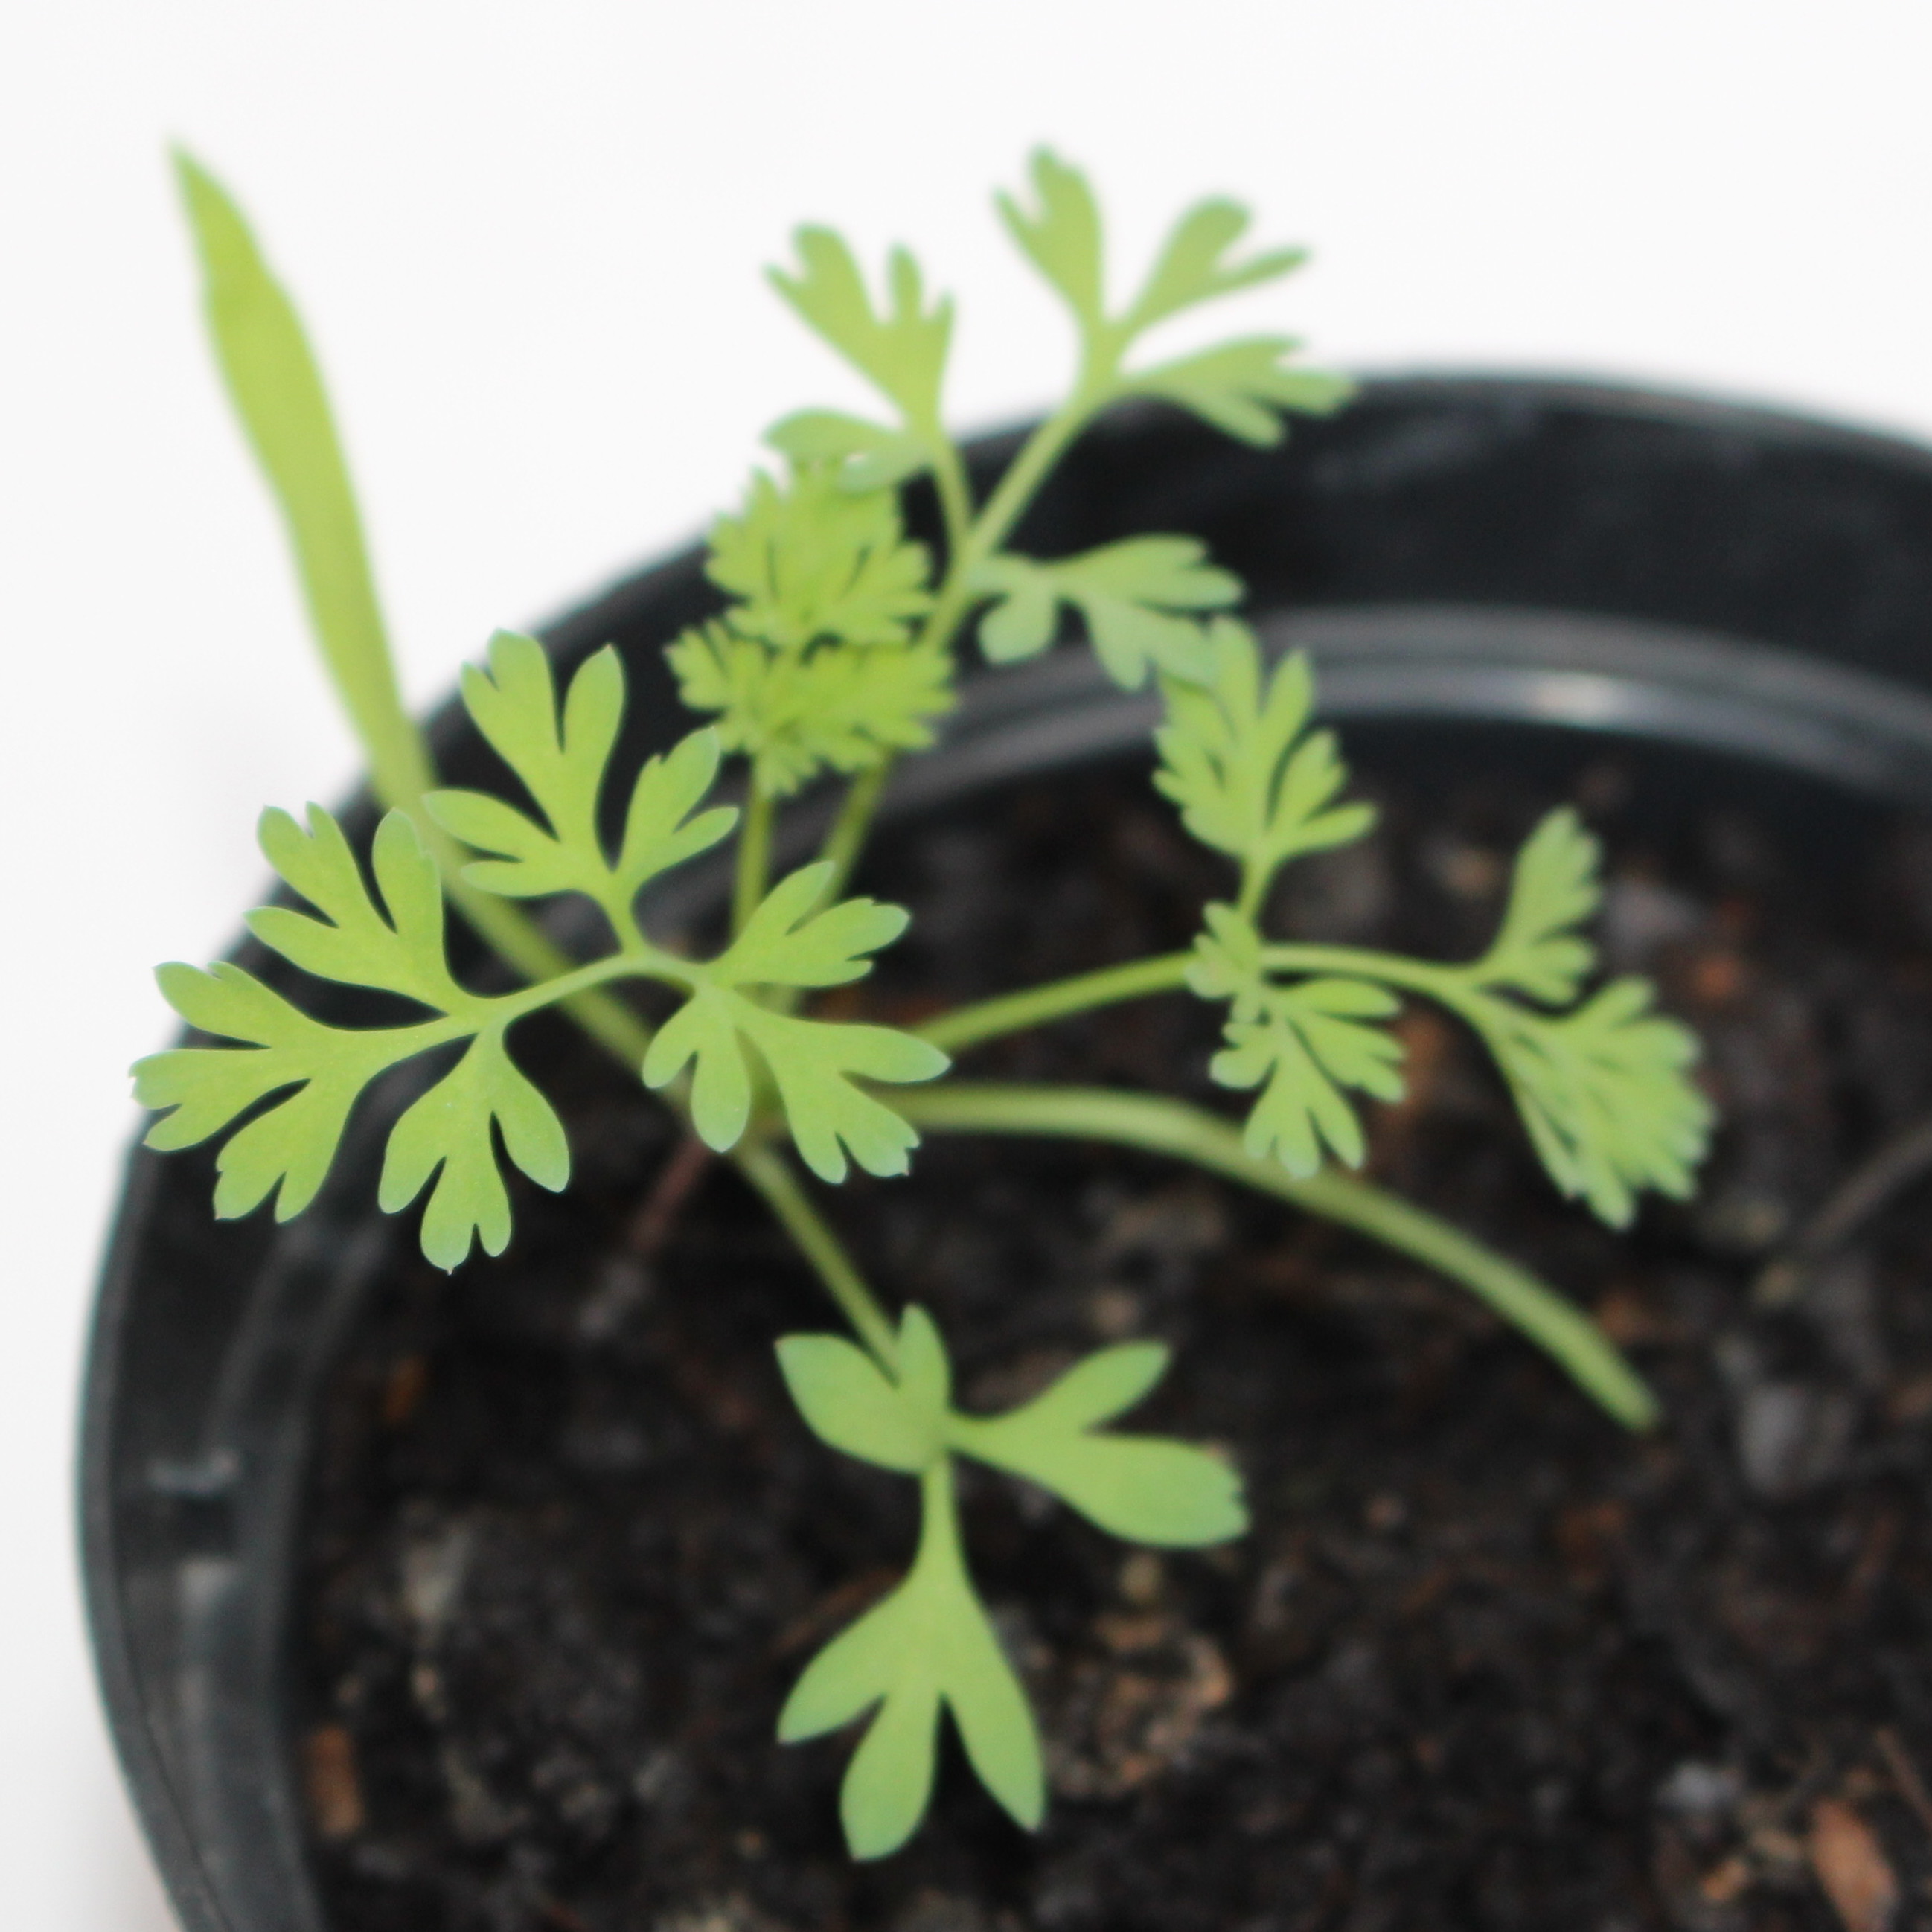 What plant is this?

Fumaria officinalis
